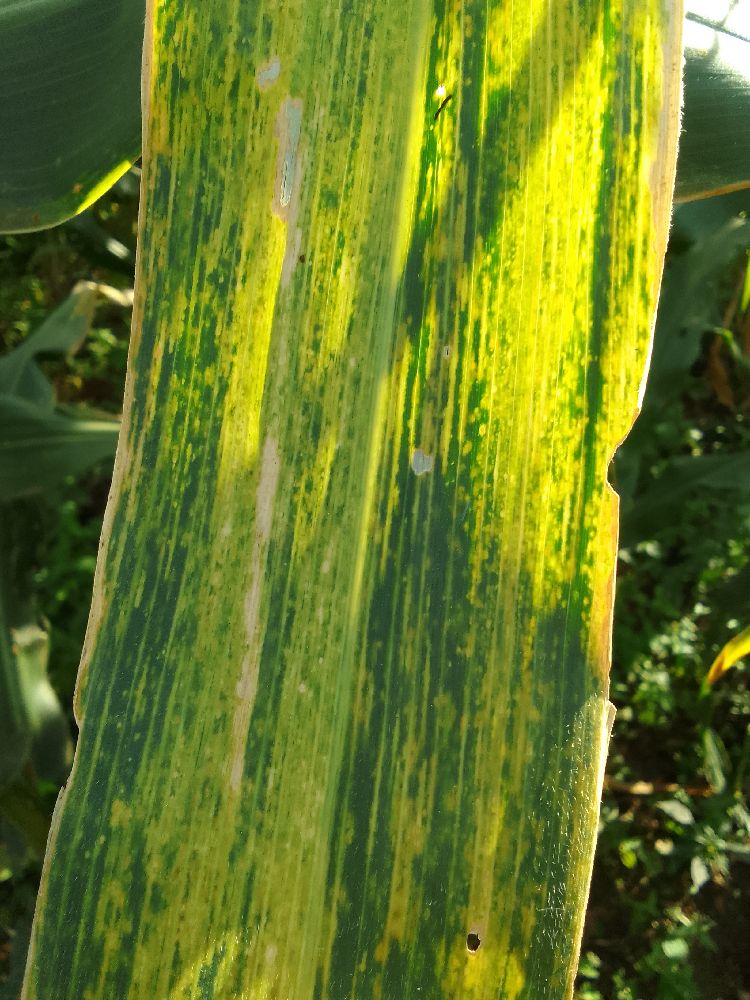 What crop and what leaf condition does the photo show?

maize, maize lethal necrosis
